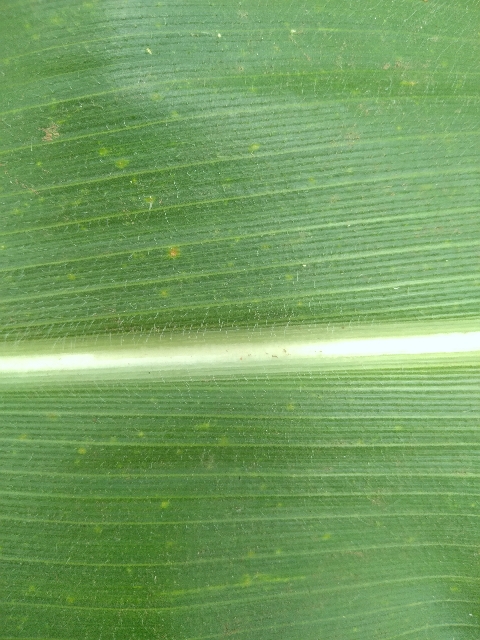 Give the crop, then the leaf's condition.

maize, healthy
